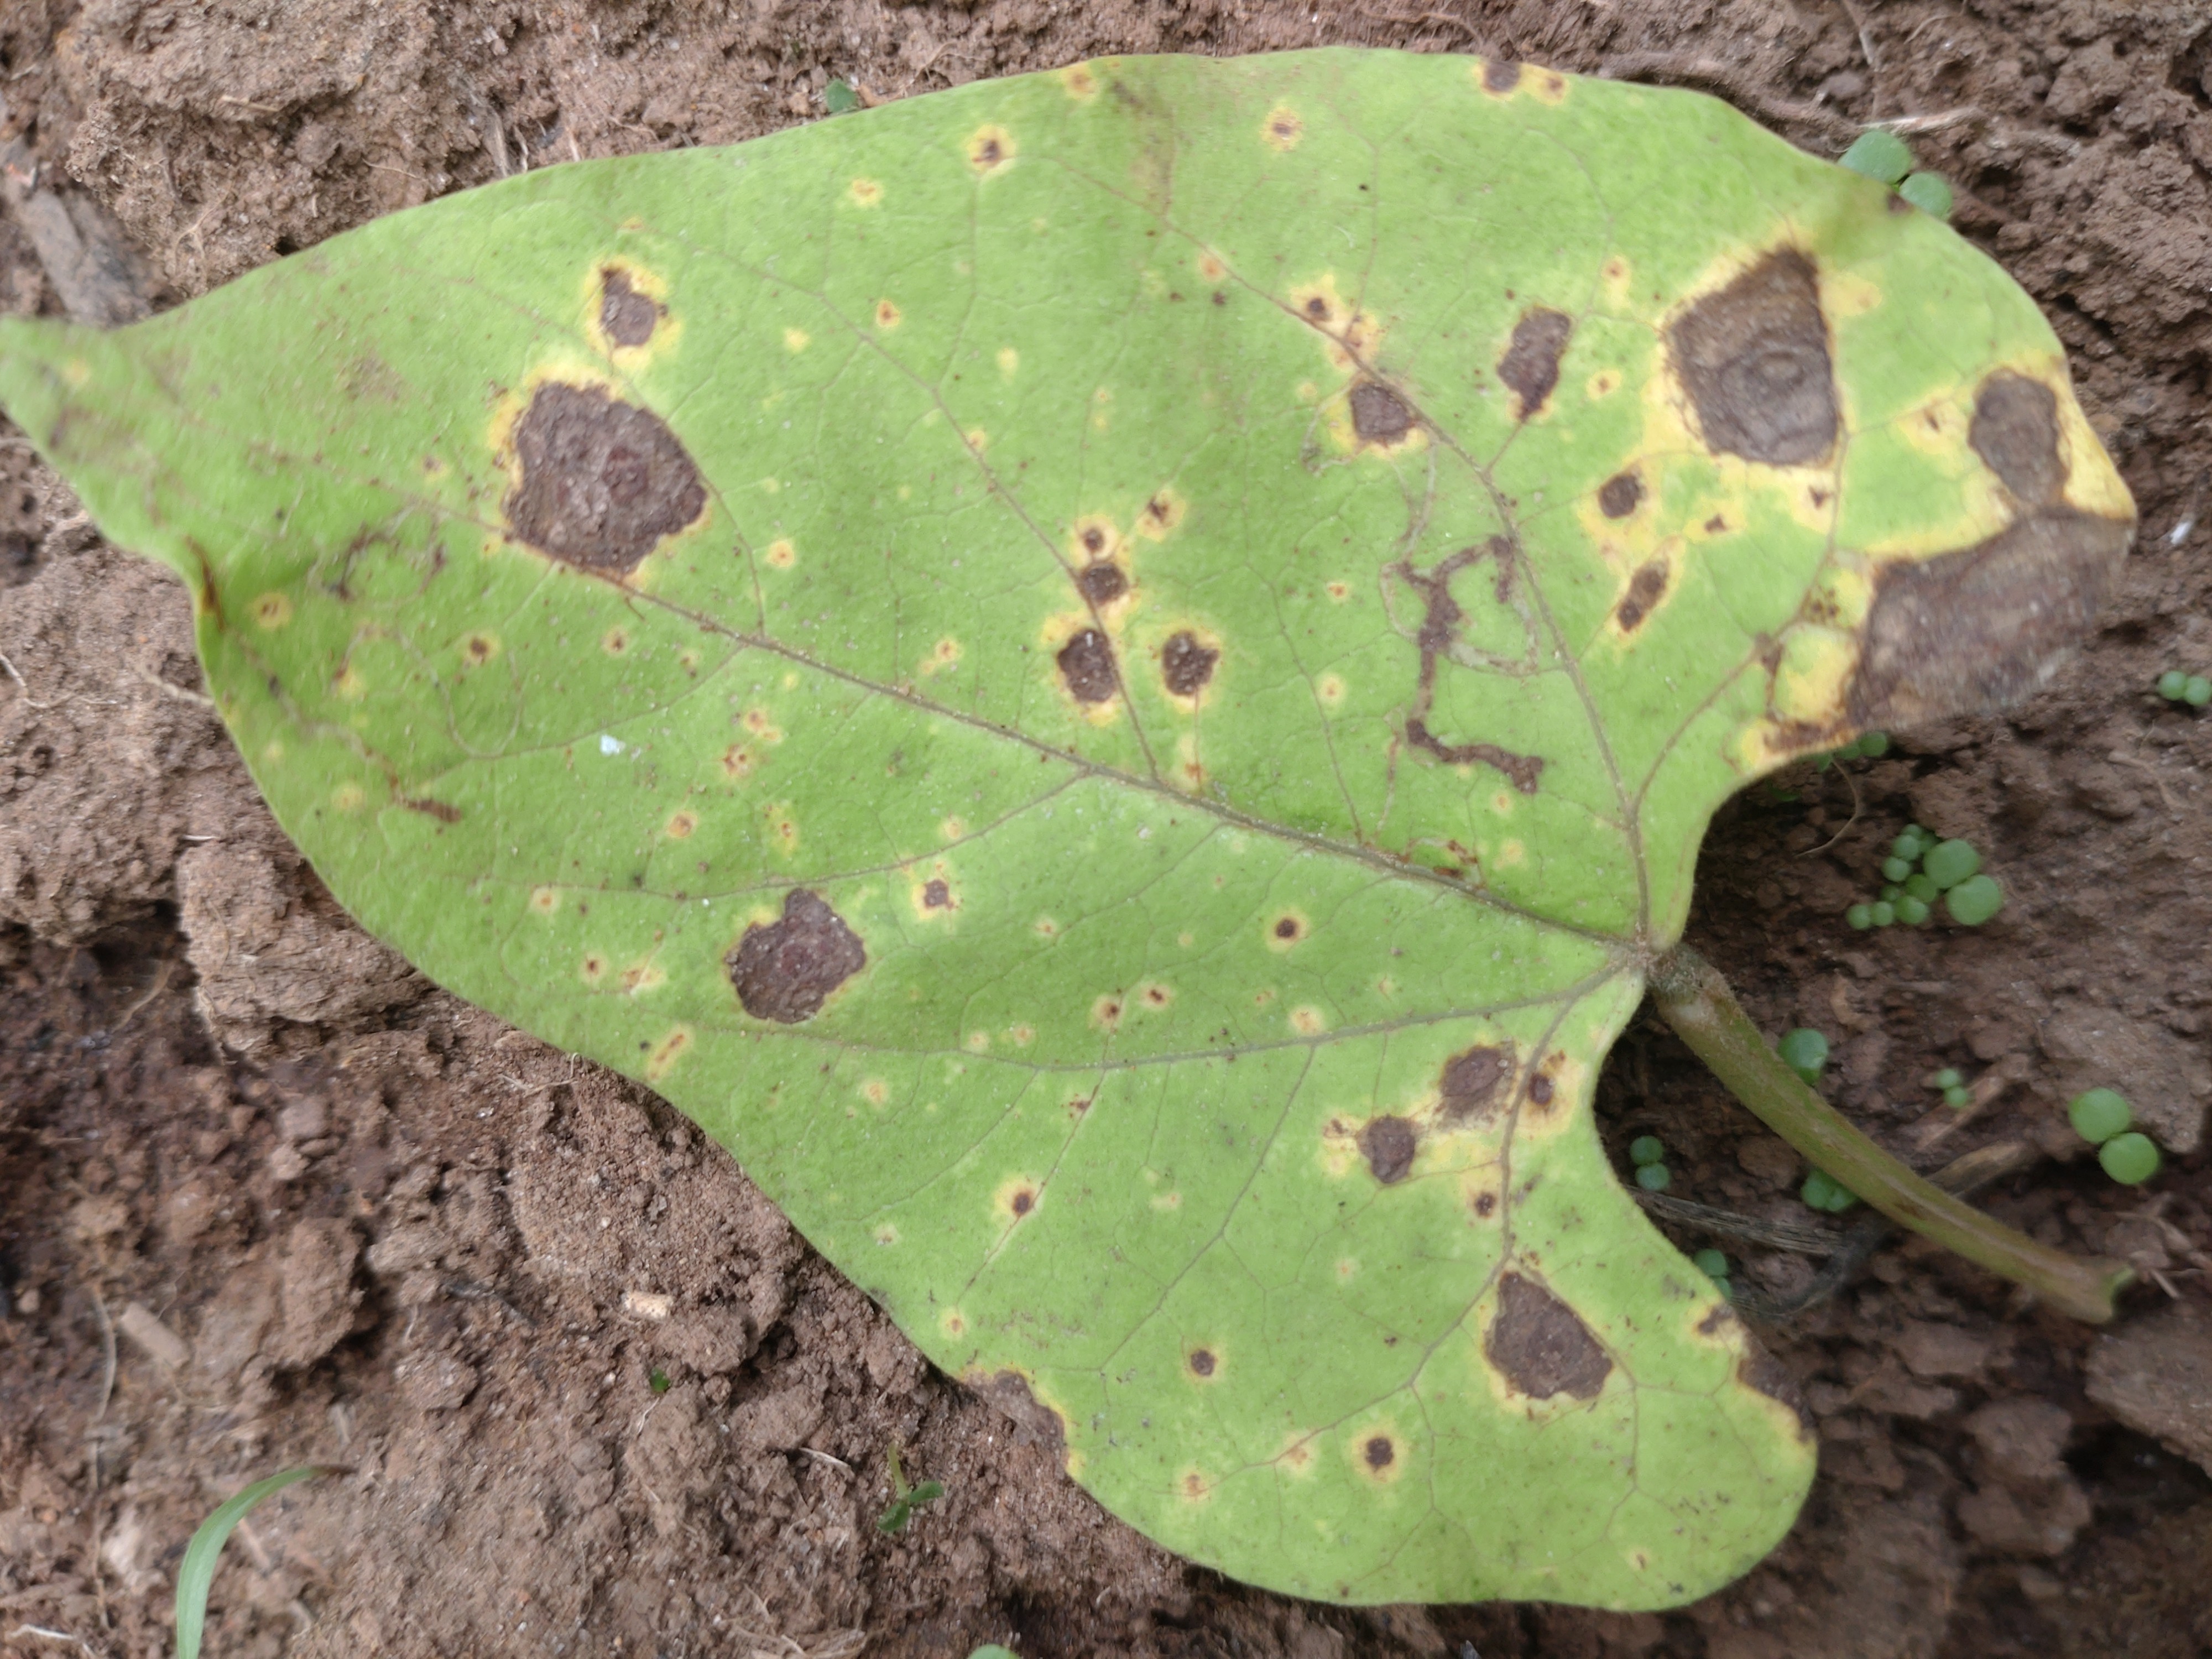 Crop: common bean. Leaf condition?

rust
